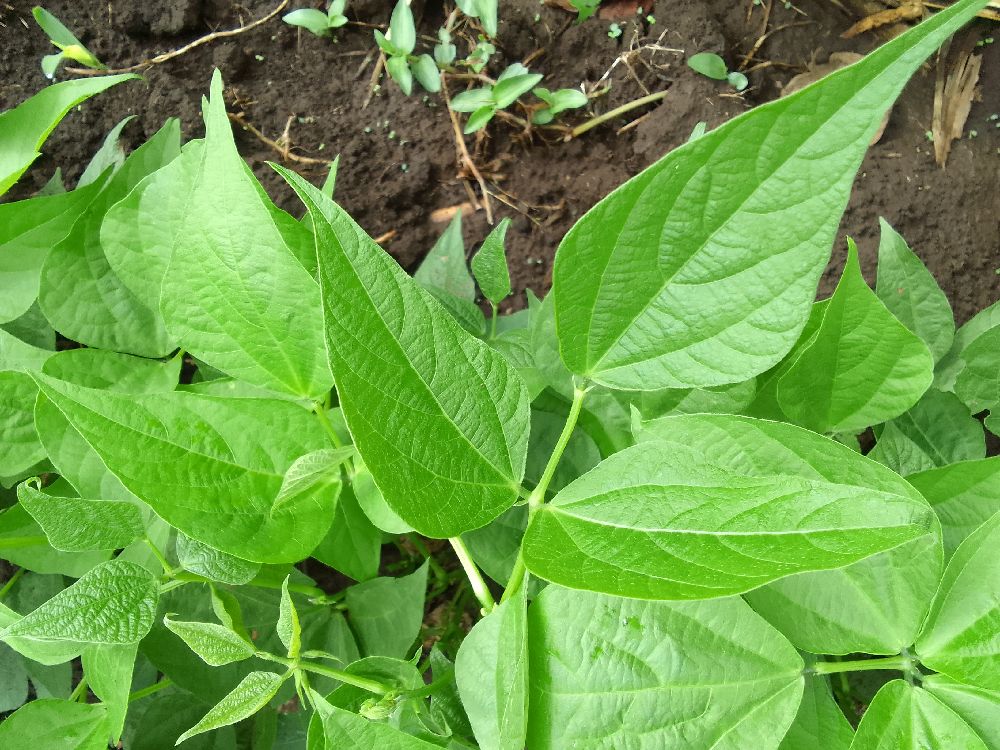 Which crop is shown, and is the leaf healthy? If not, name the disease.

common bean, healthy
